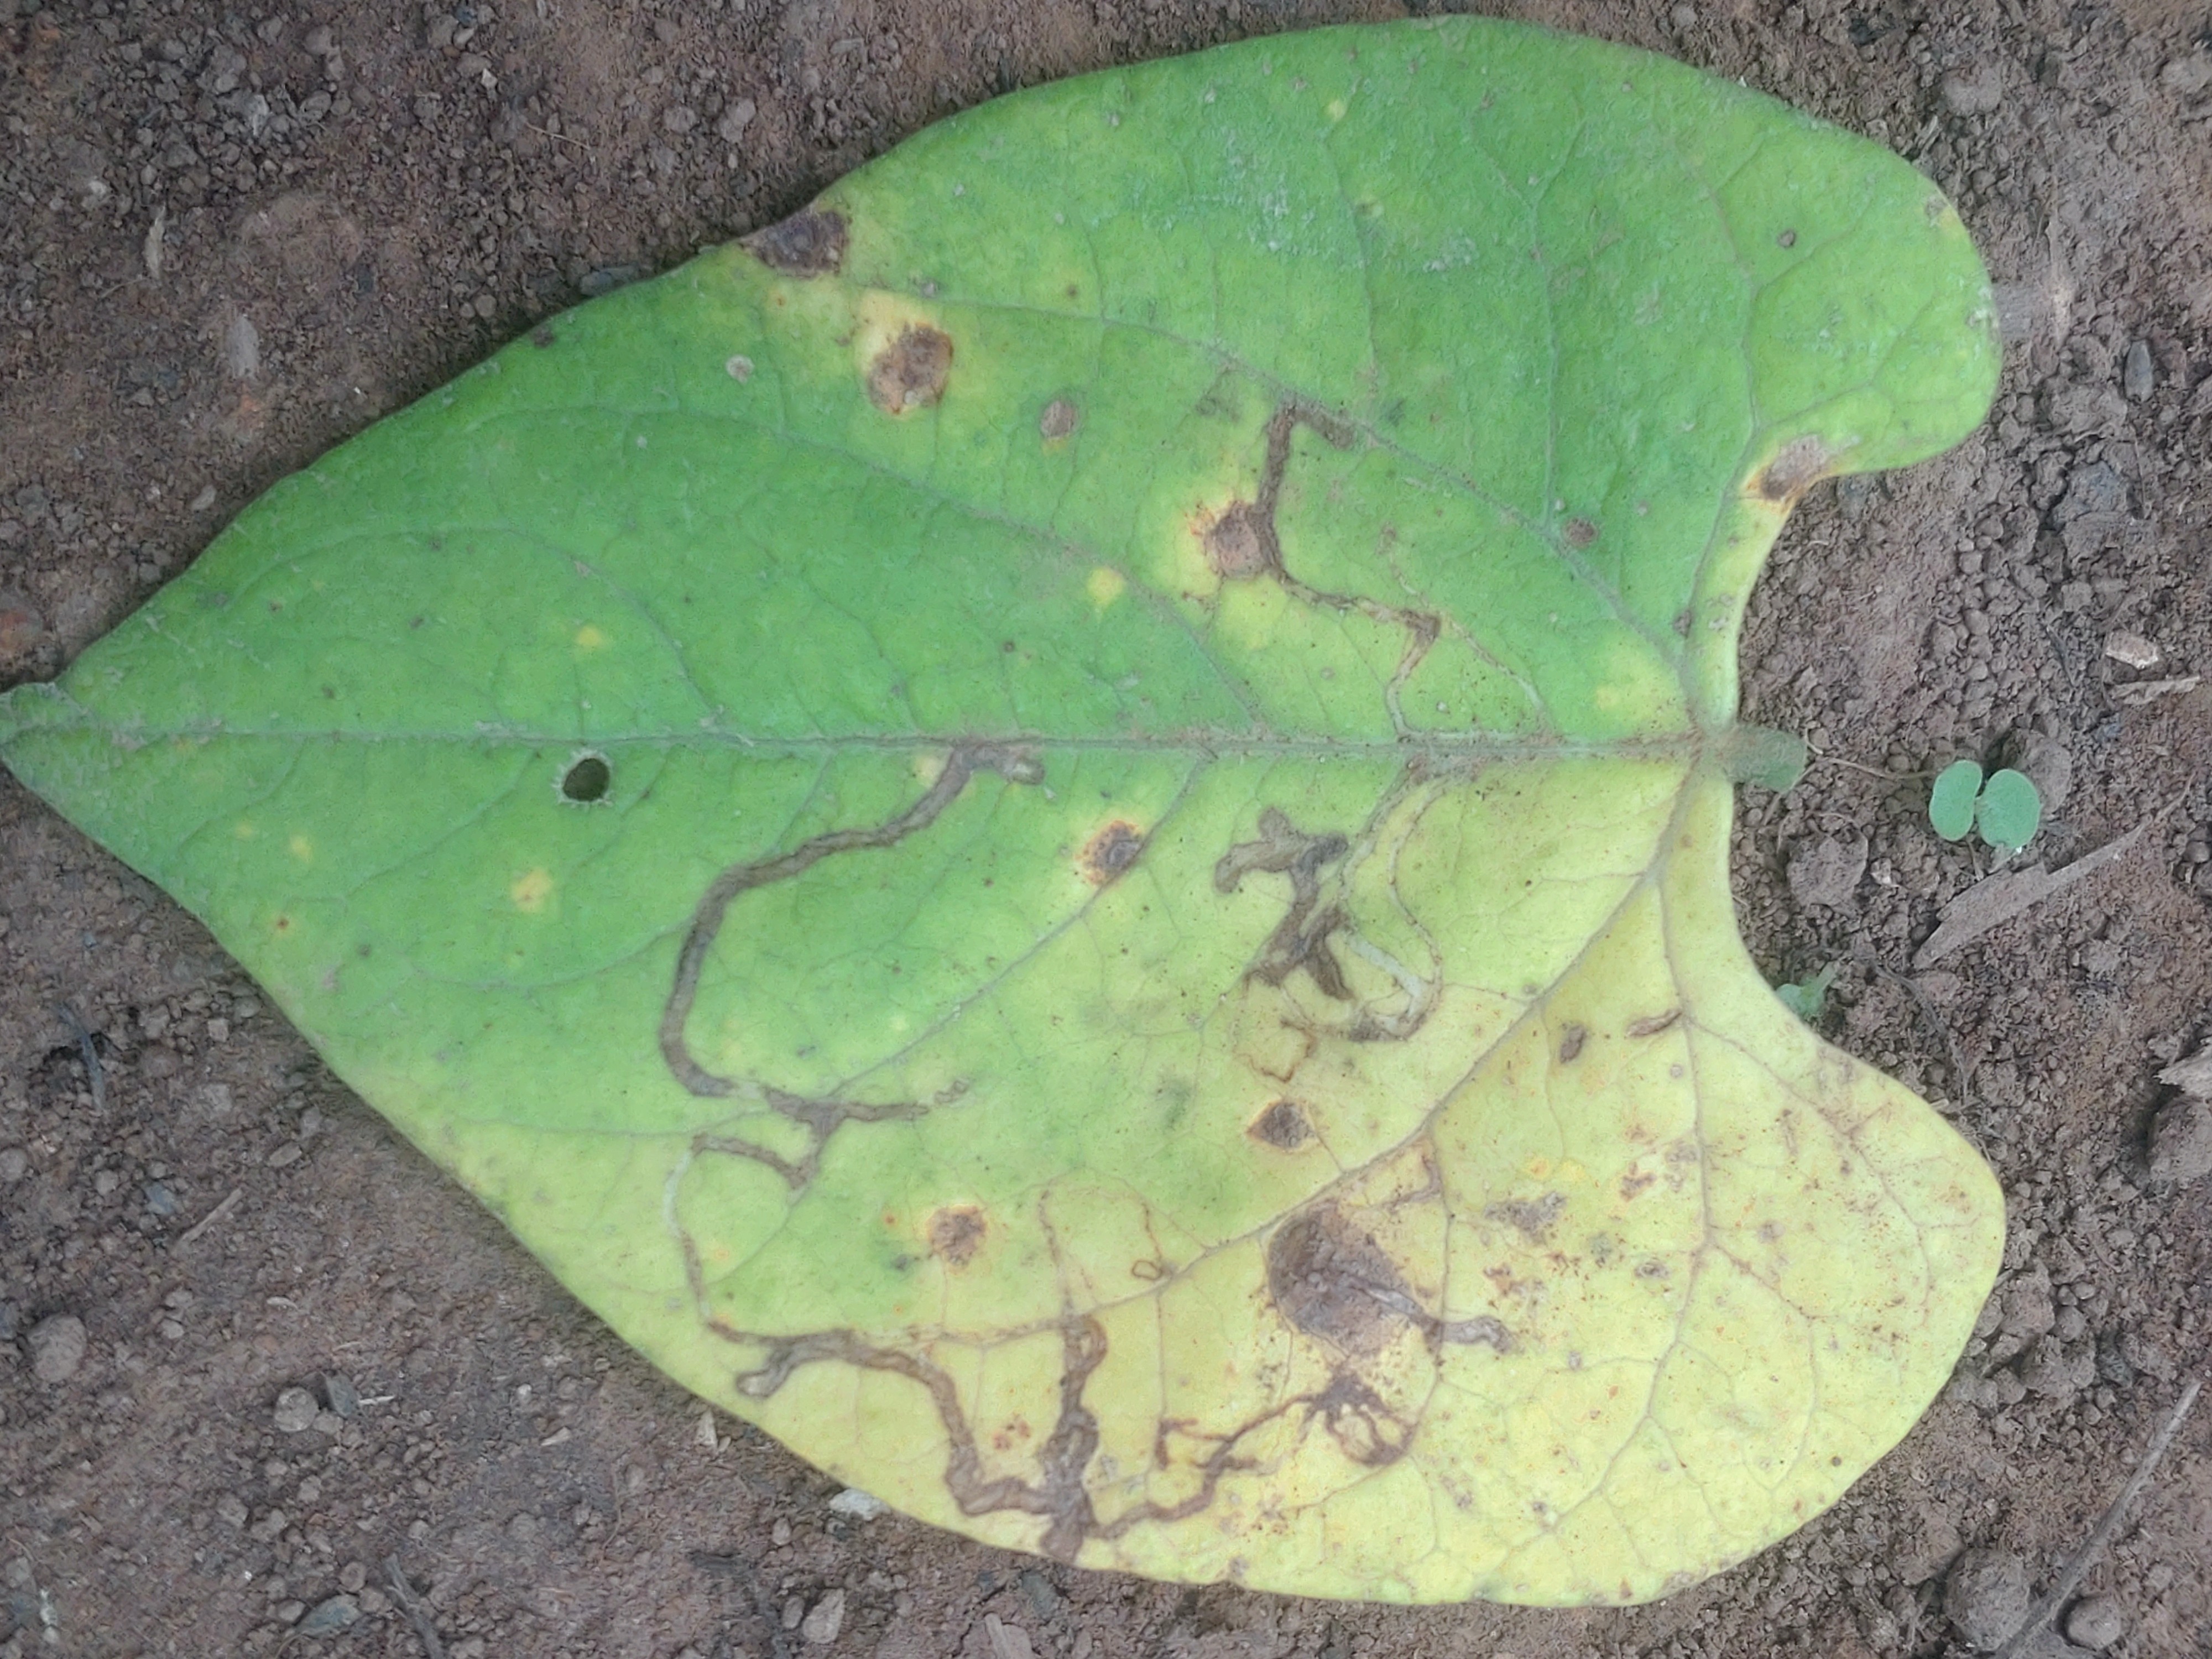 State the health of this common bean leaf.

anthracnose
